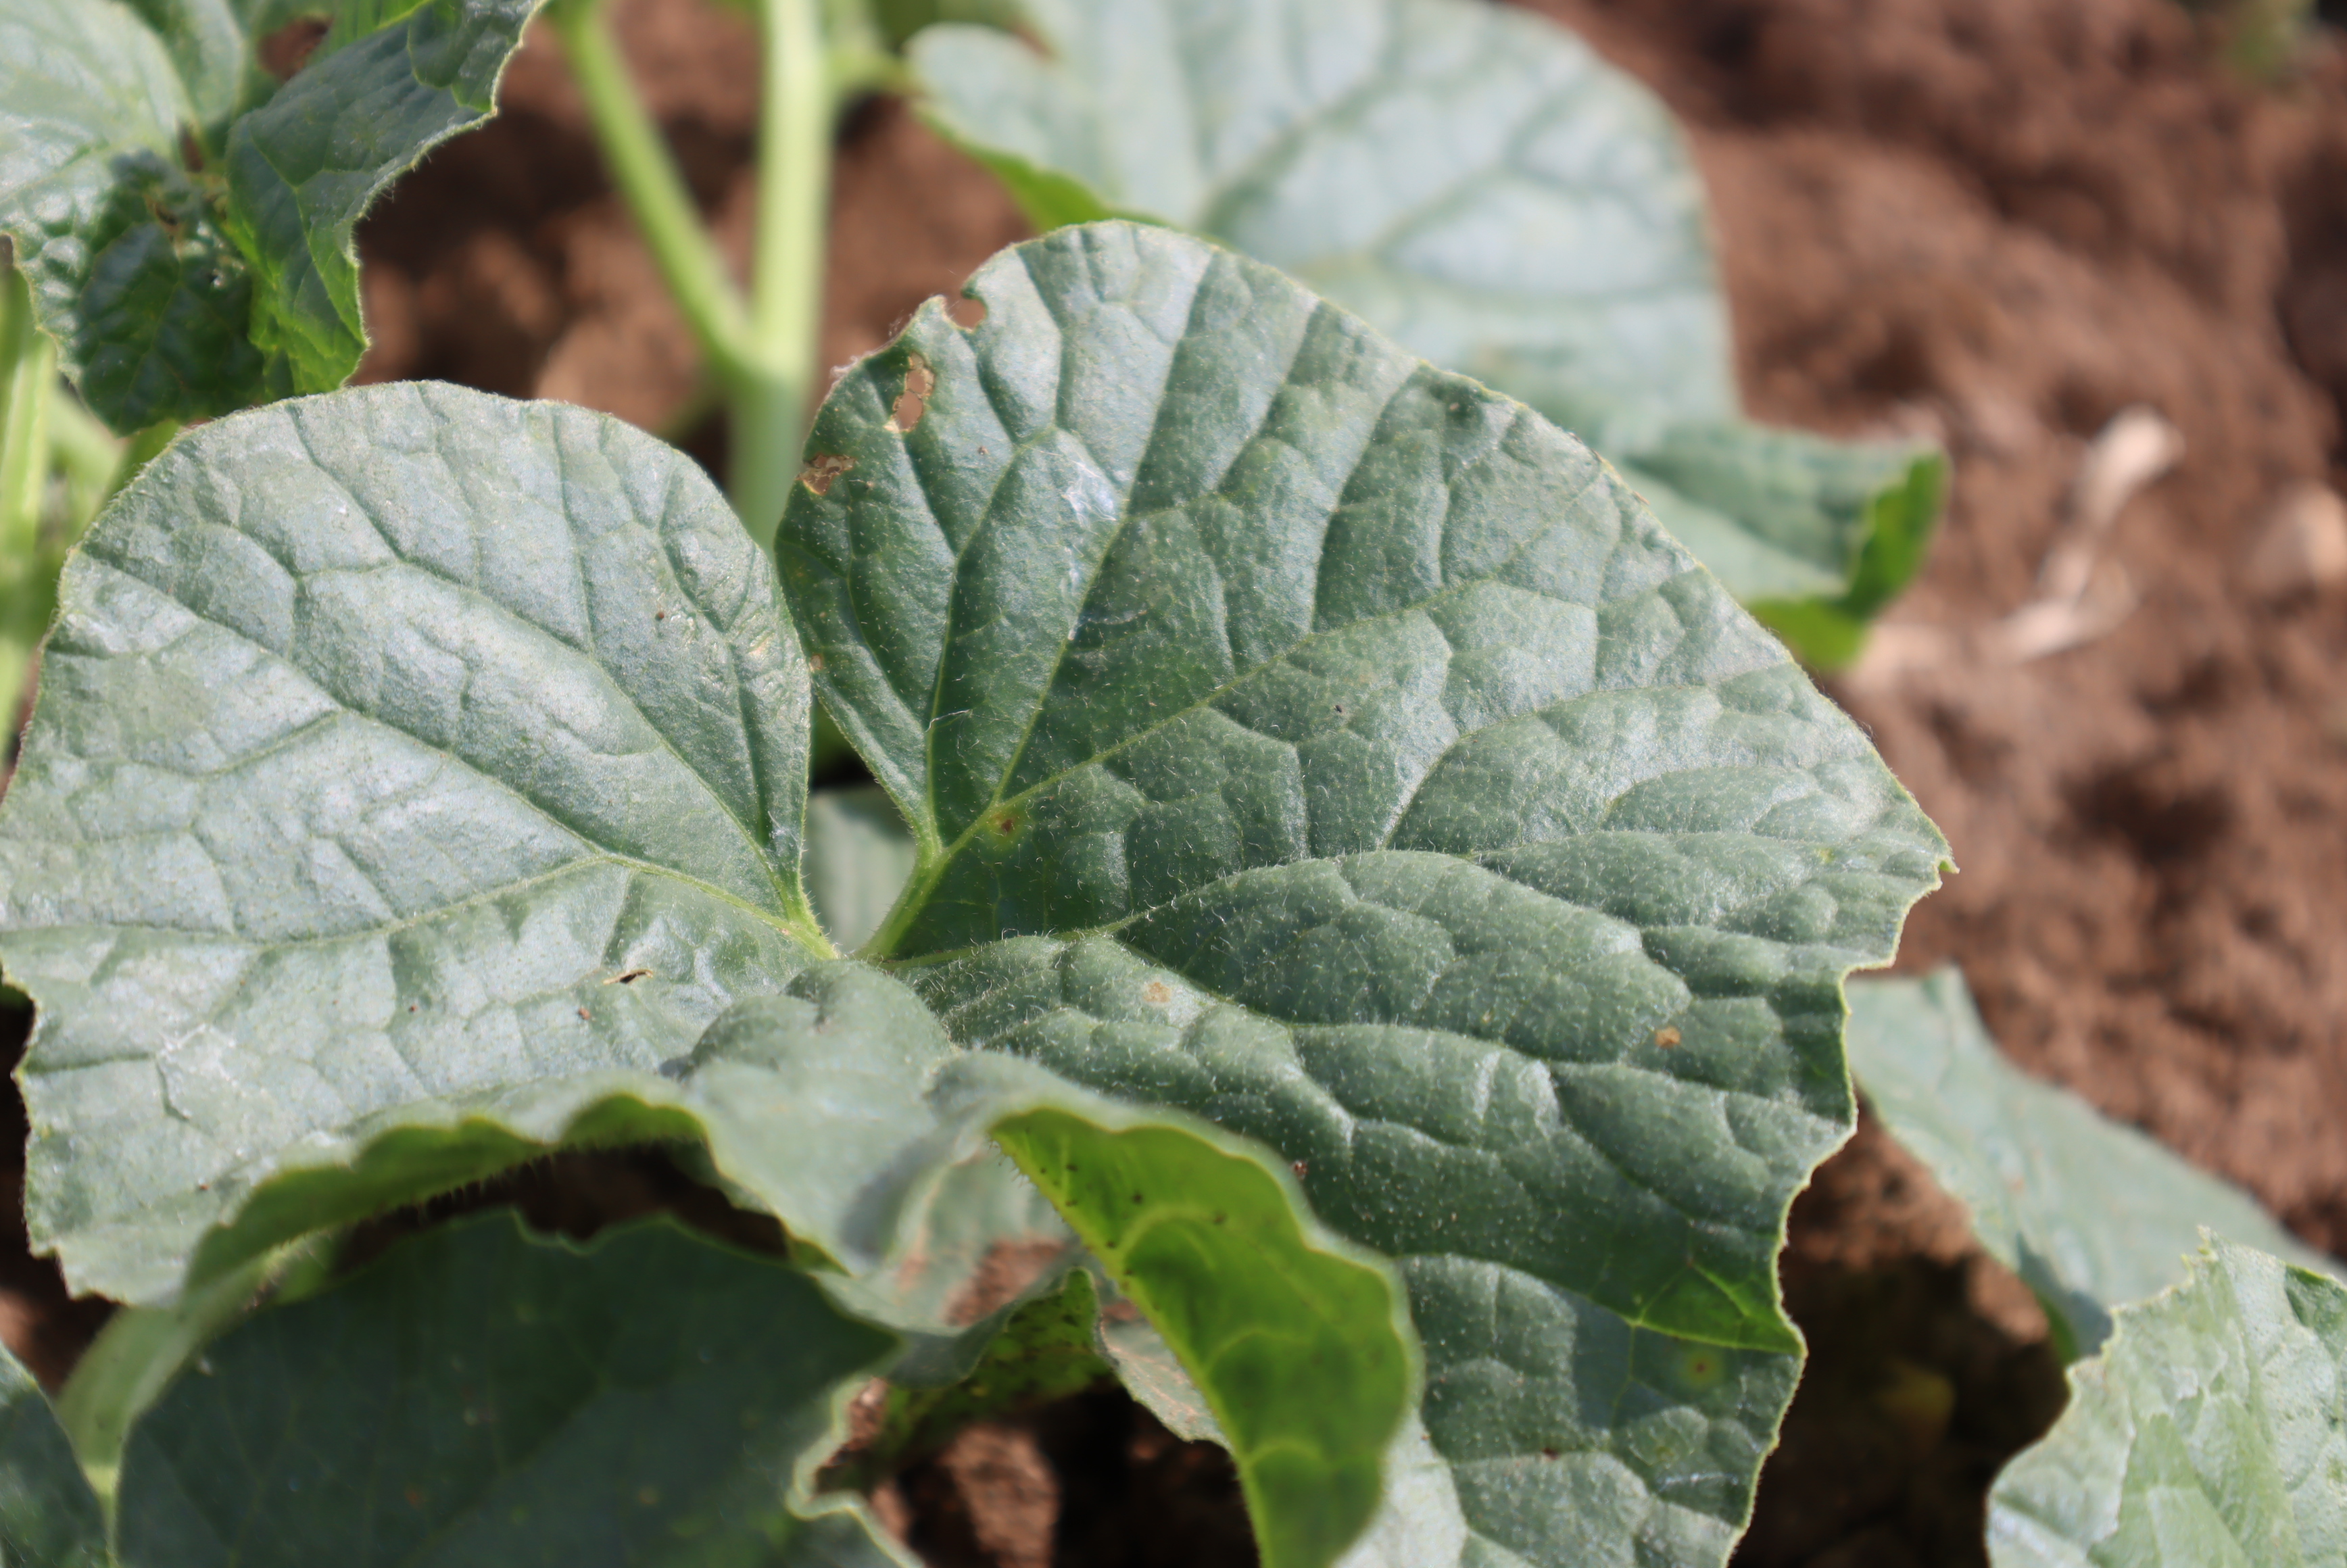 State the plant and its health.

melon, phytophagous
